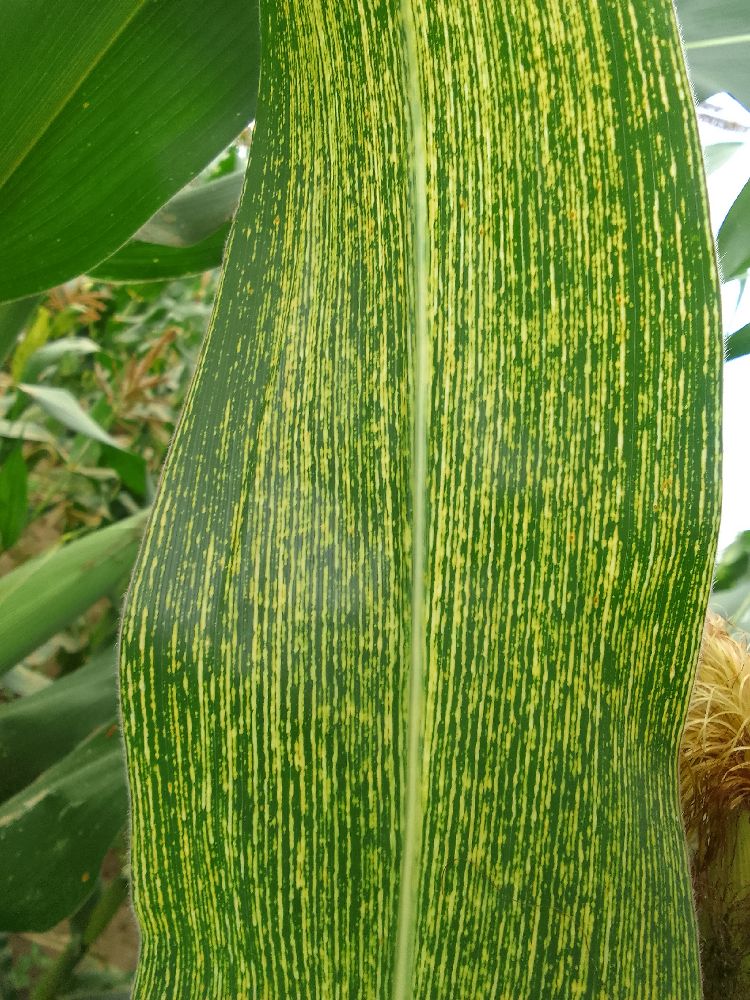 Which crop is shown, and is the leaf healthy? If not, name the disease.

maize, maize streak virus
